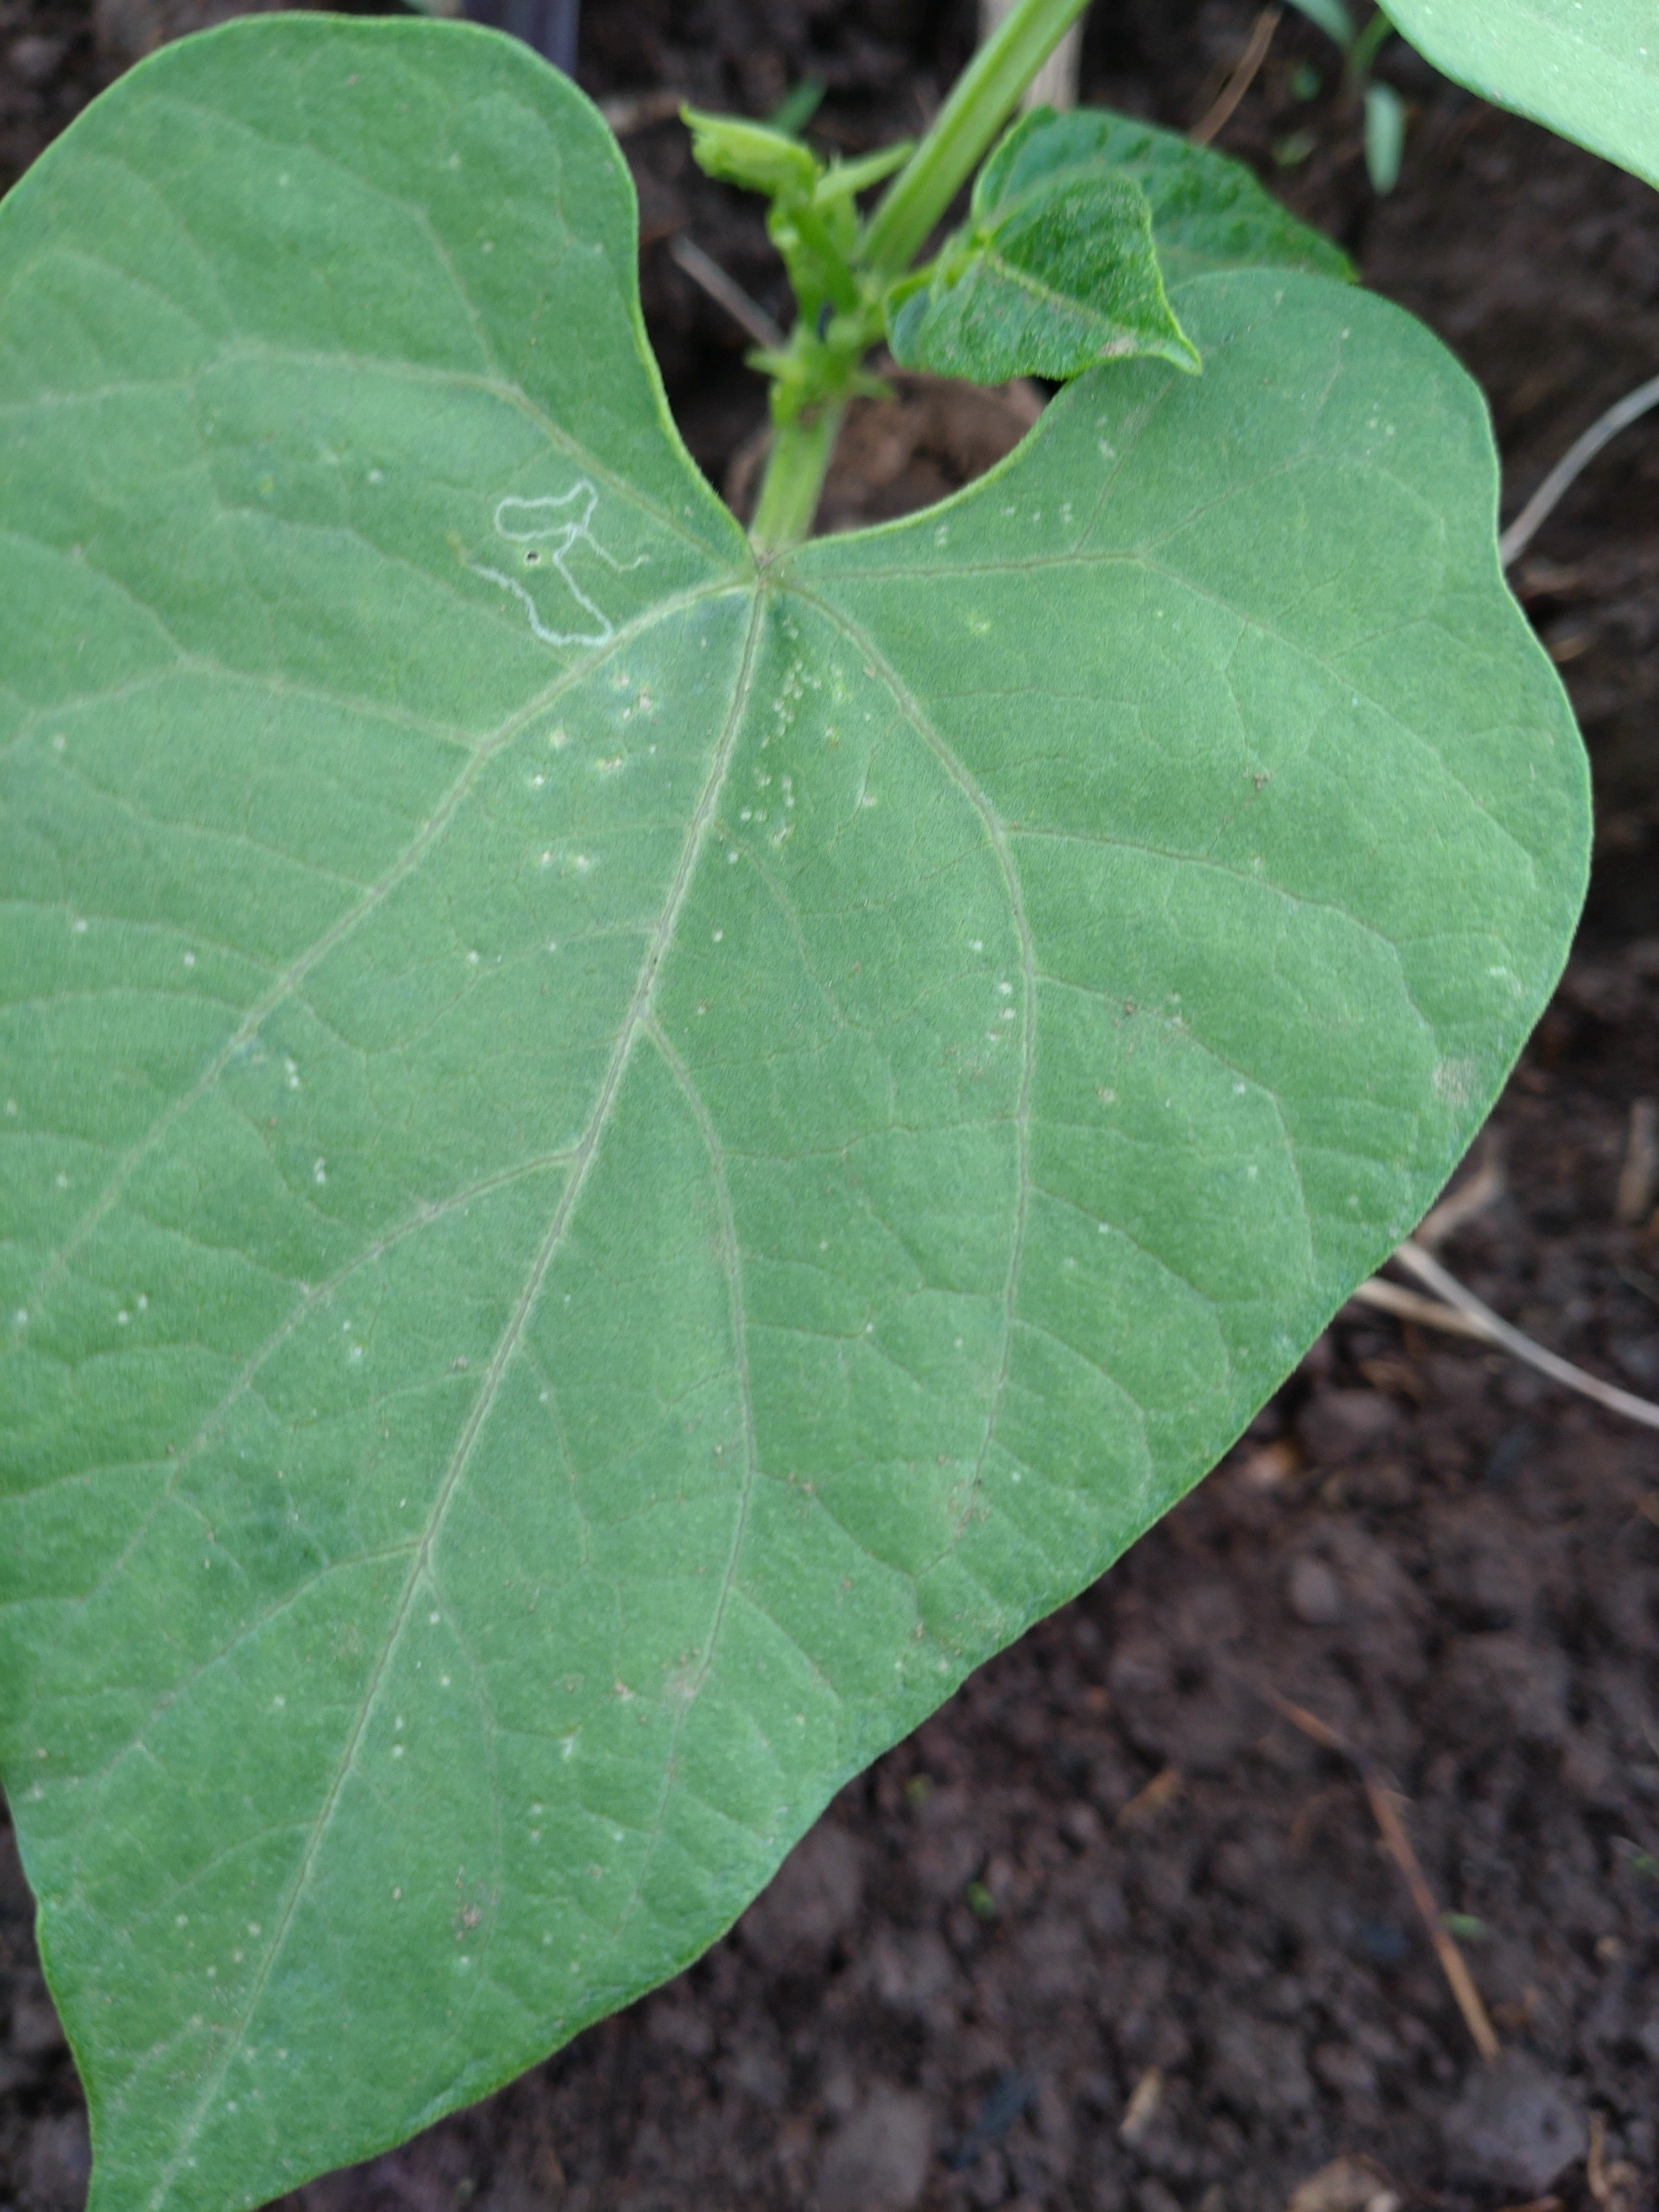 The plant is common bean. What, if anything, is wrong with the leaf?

healthy
